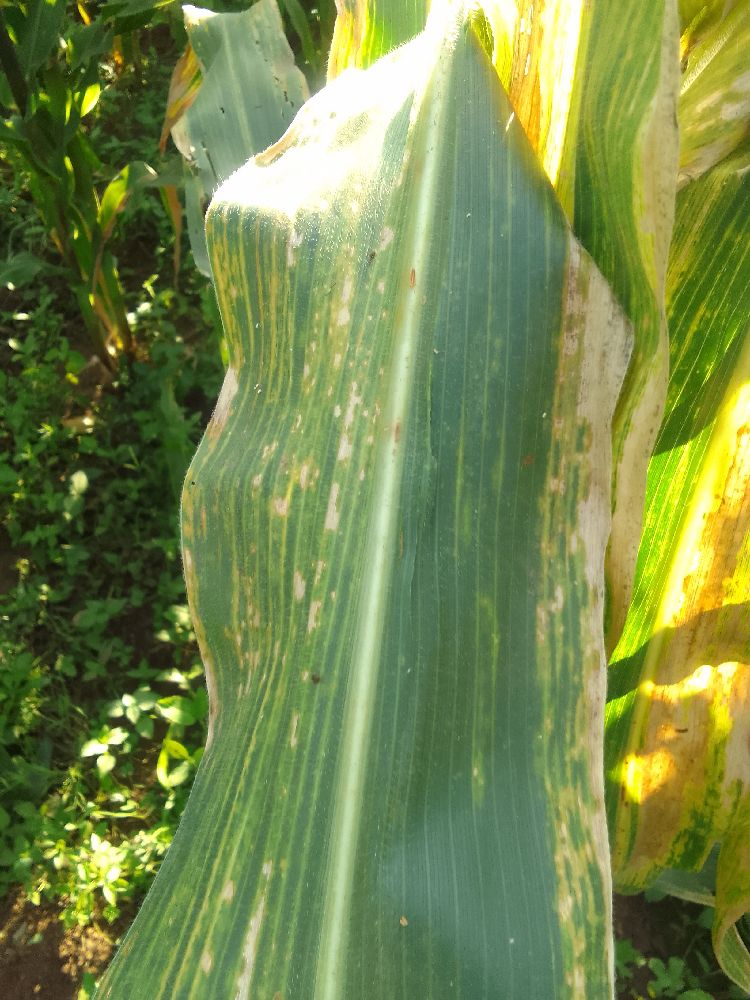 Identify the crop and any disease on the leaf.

maize, maize lethal necrosis
